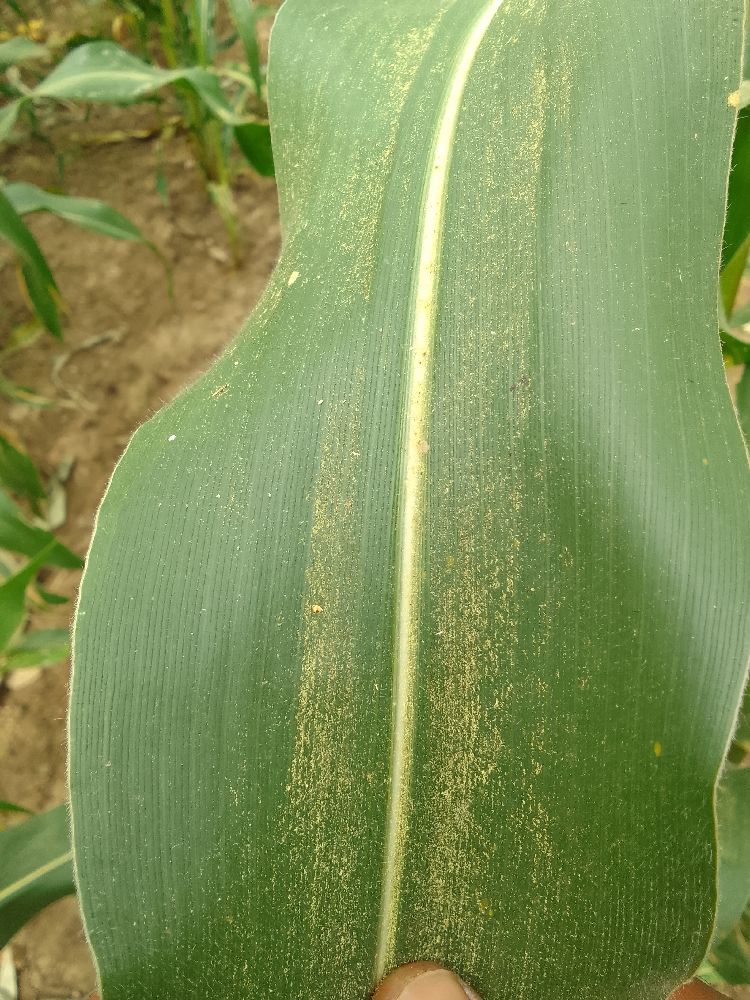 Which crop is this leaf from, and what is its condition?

maize, healthy
